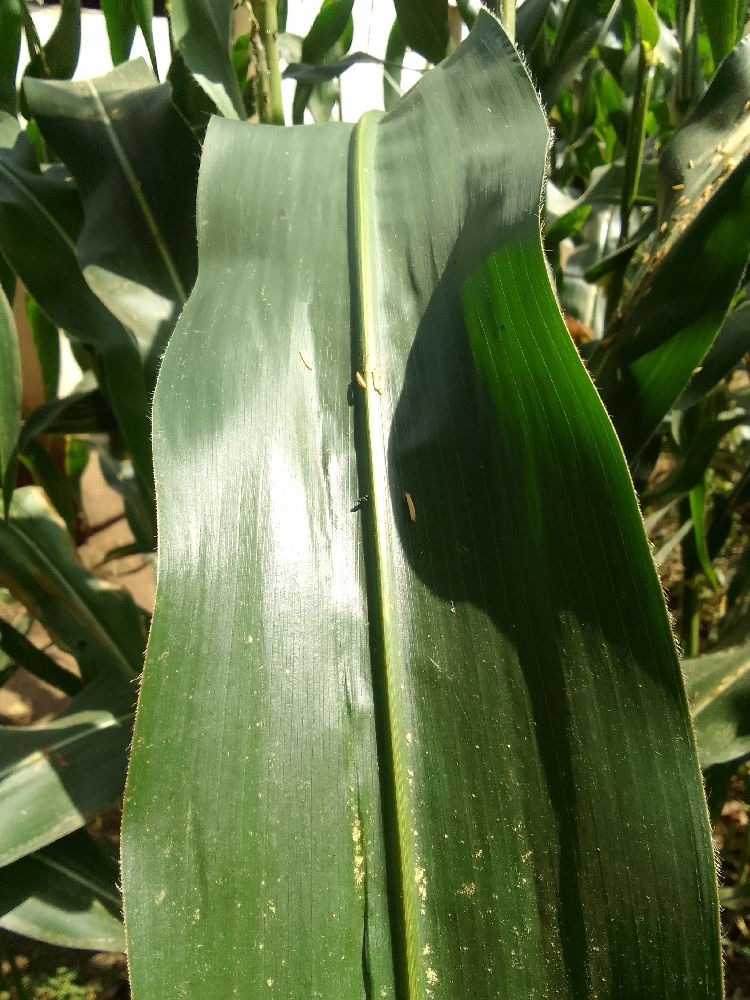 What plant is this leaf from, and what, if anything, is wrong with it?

maize, healthy
